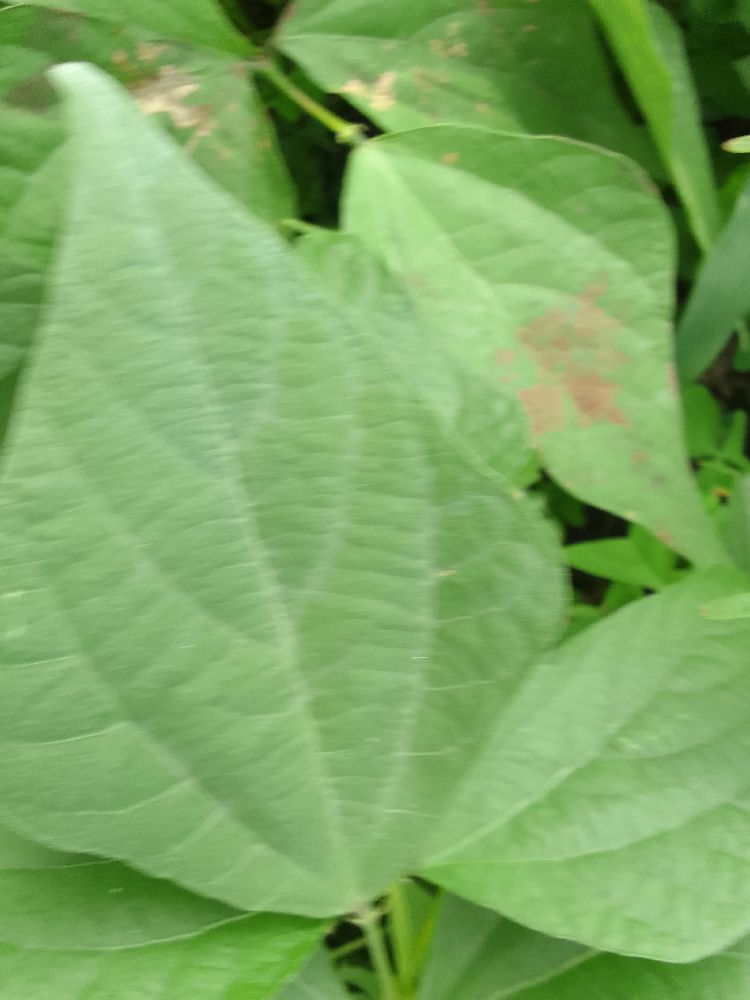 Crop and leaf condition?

common bean, healthy
